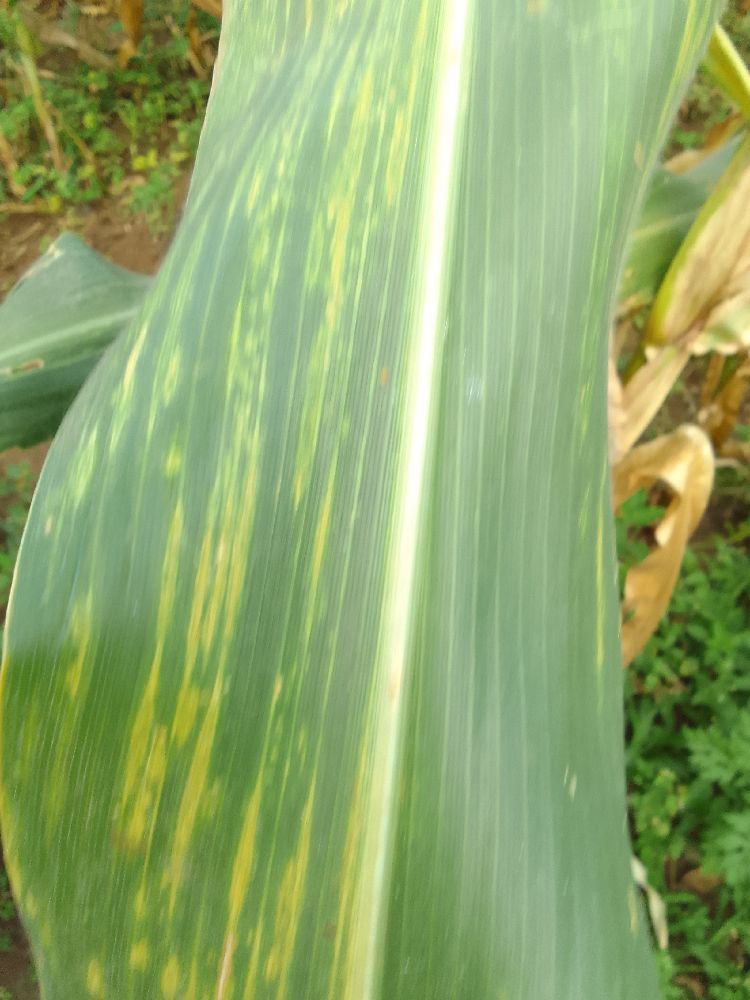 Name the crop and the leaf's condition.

maize, maize lethal necrosis
